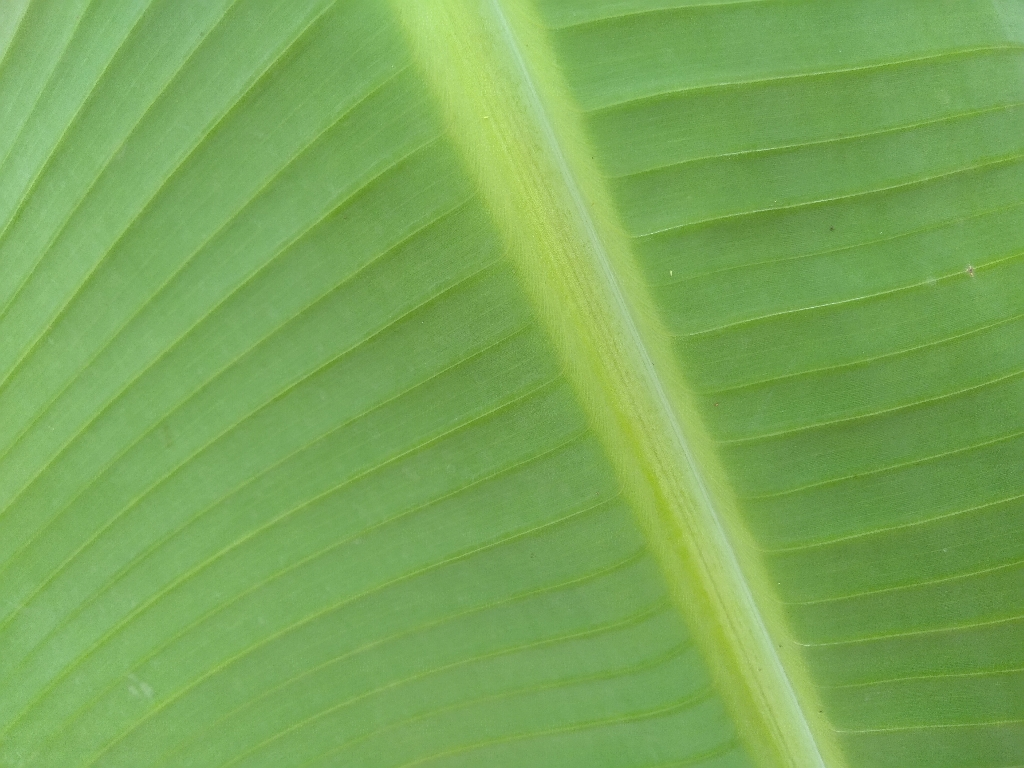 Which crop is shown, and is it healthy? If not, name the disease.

banana, healthy
